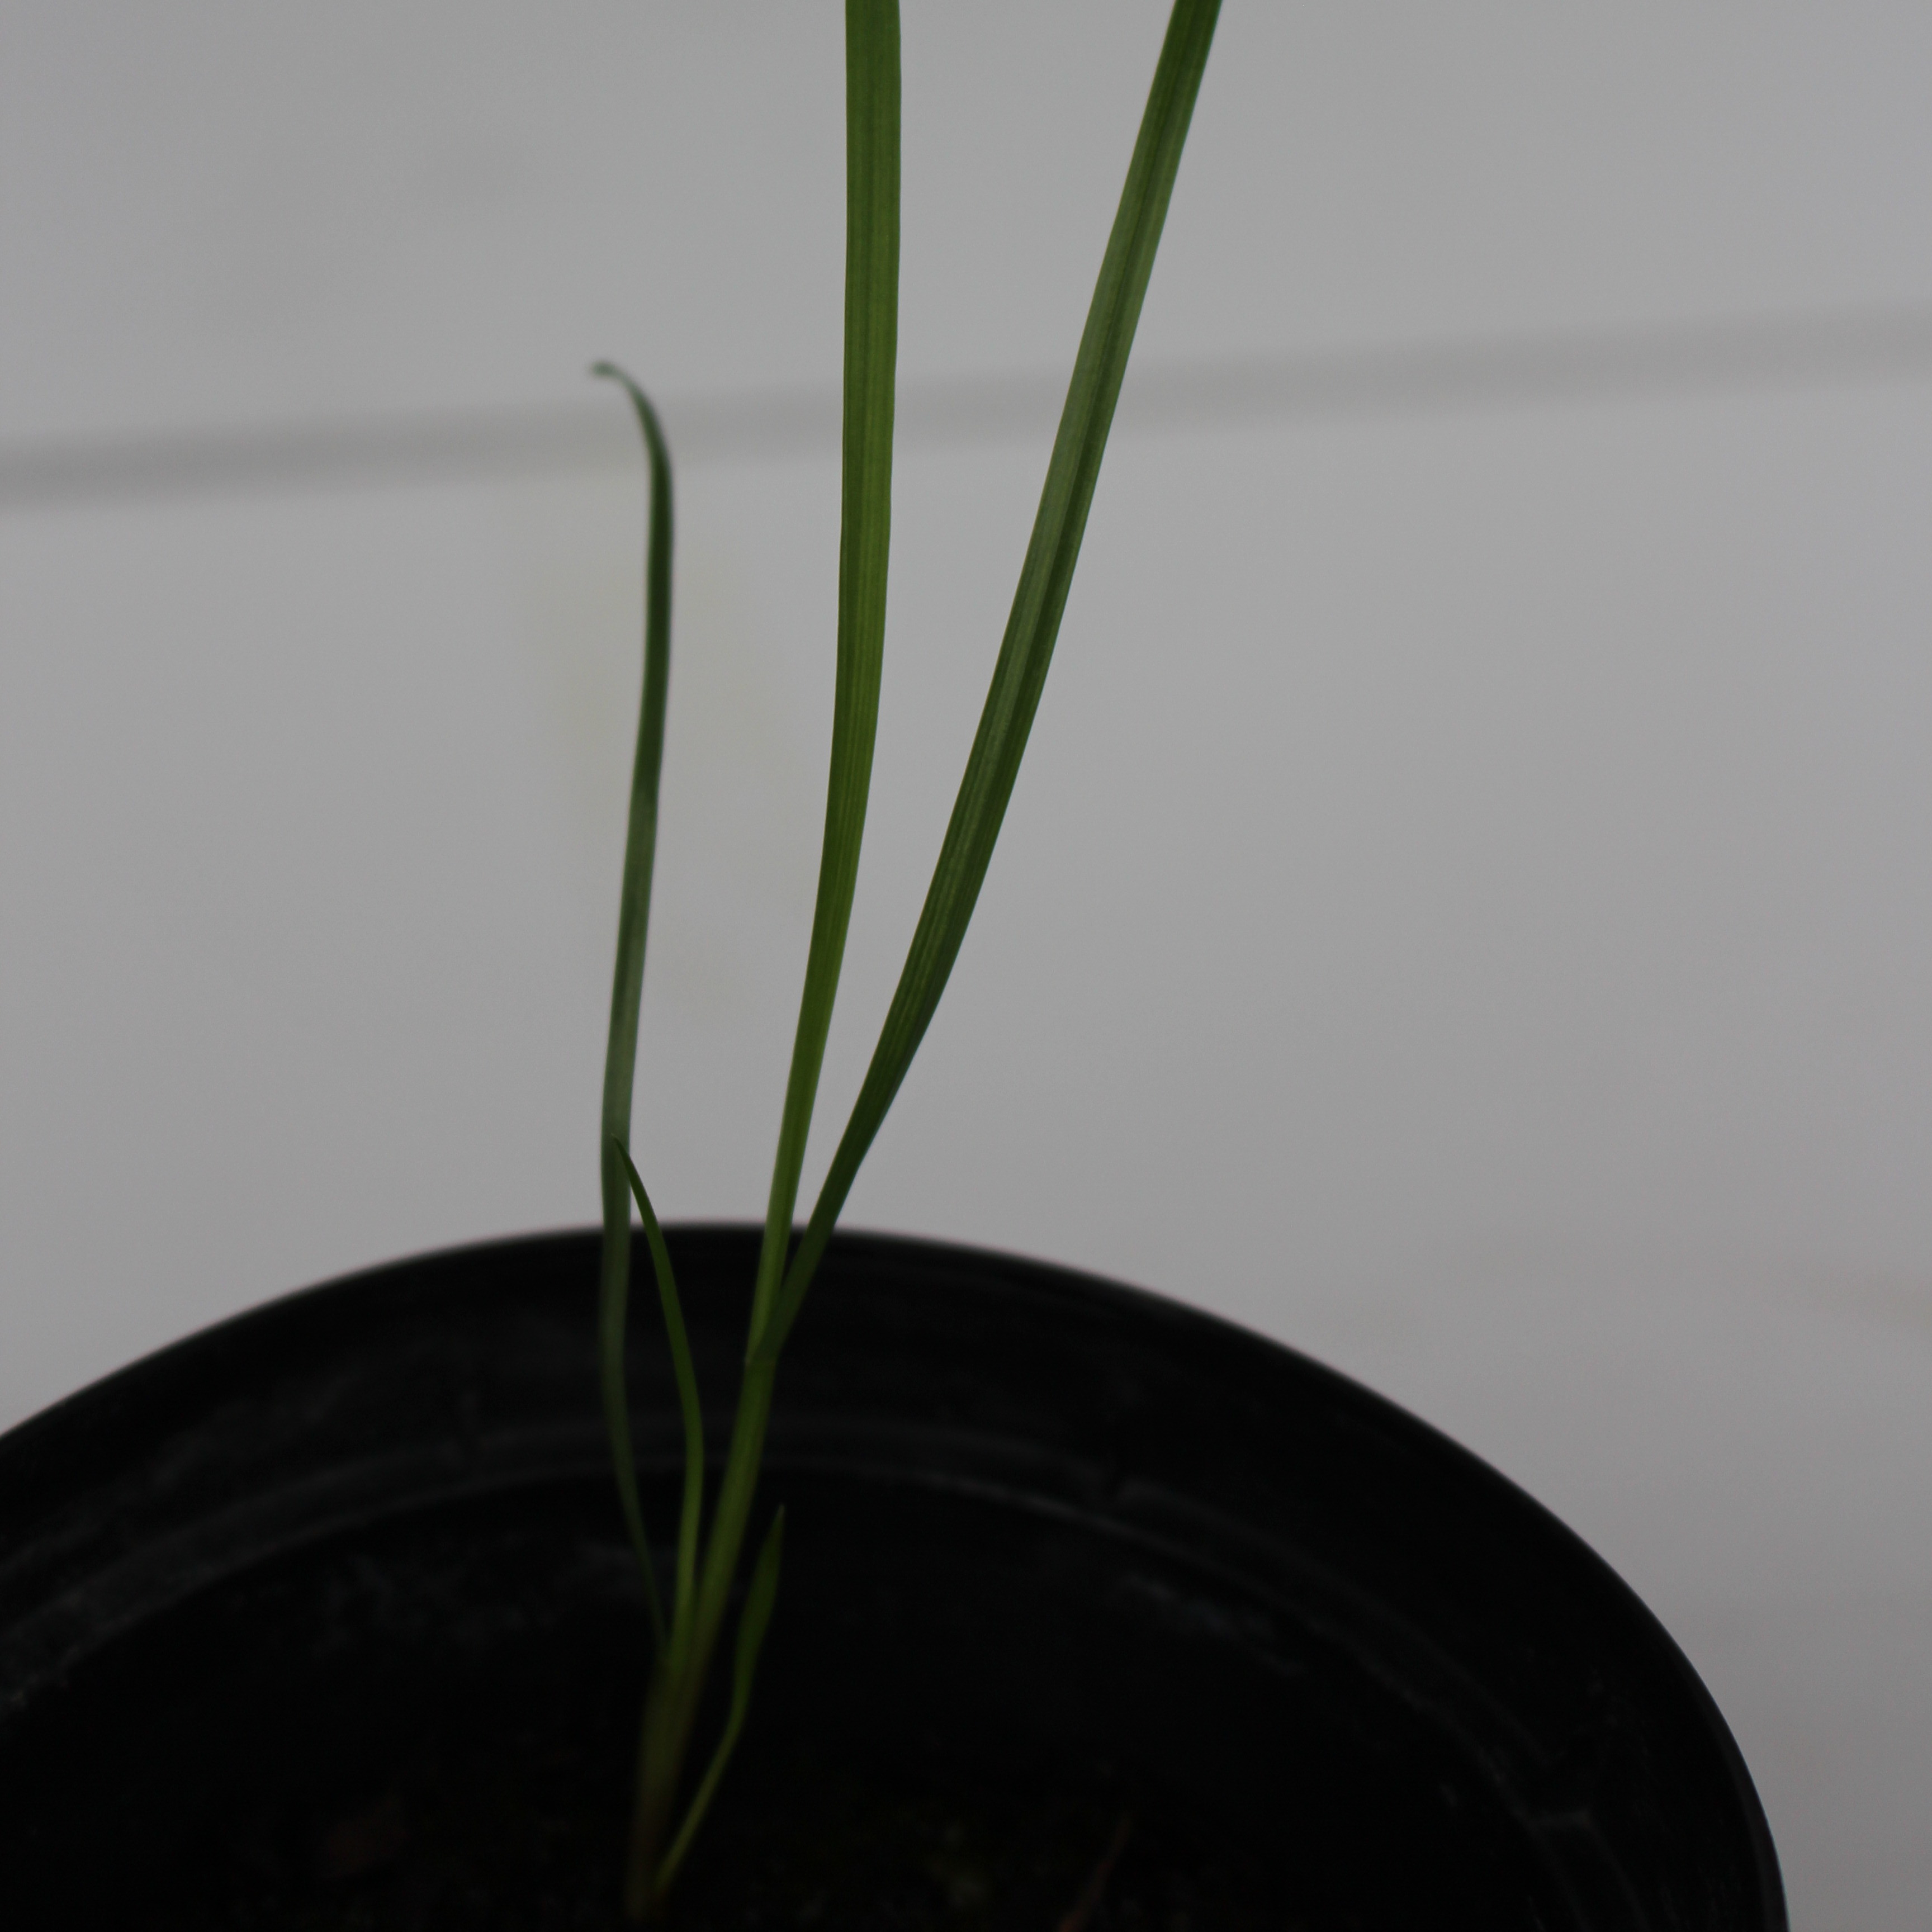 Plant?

Lolium multiflorum
